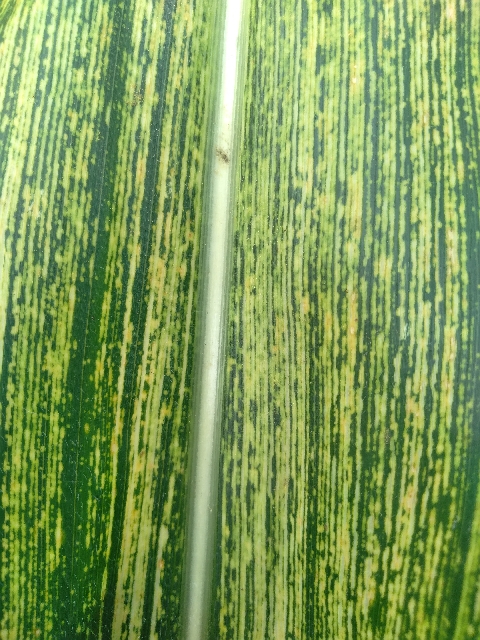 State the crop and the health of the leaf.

maize, maize streak virus
